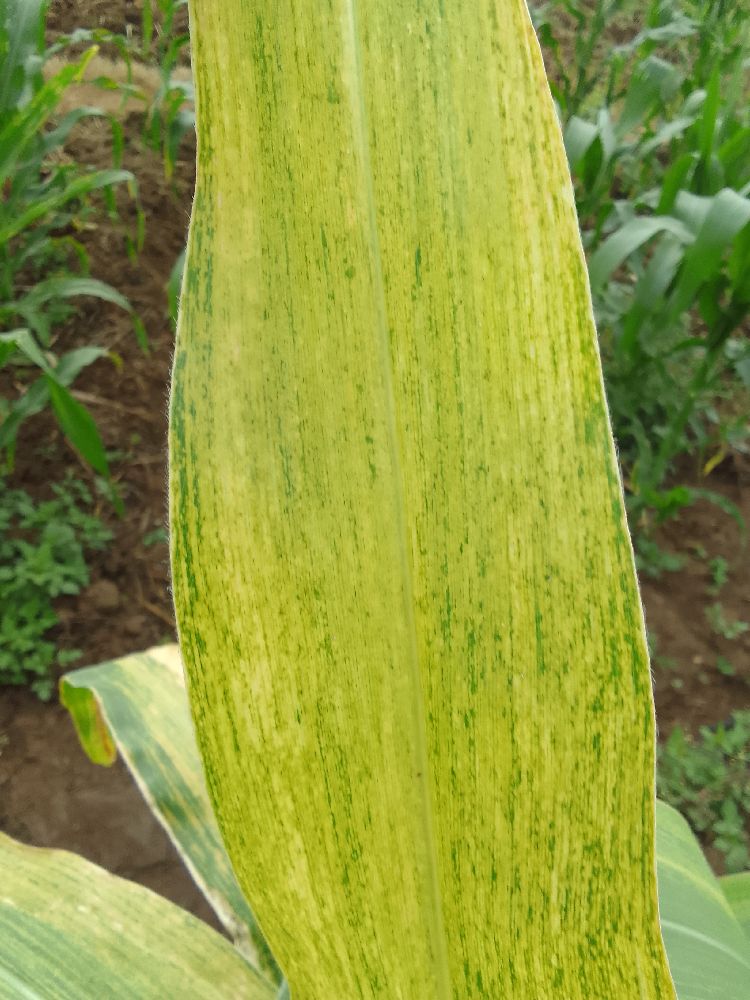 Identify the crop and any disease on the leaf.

maize, maize lethal necrosis
